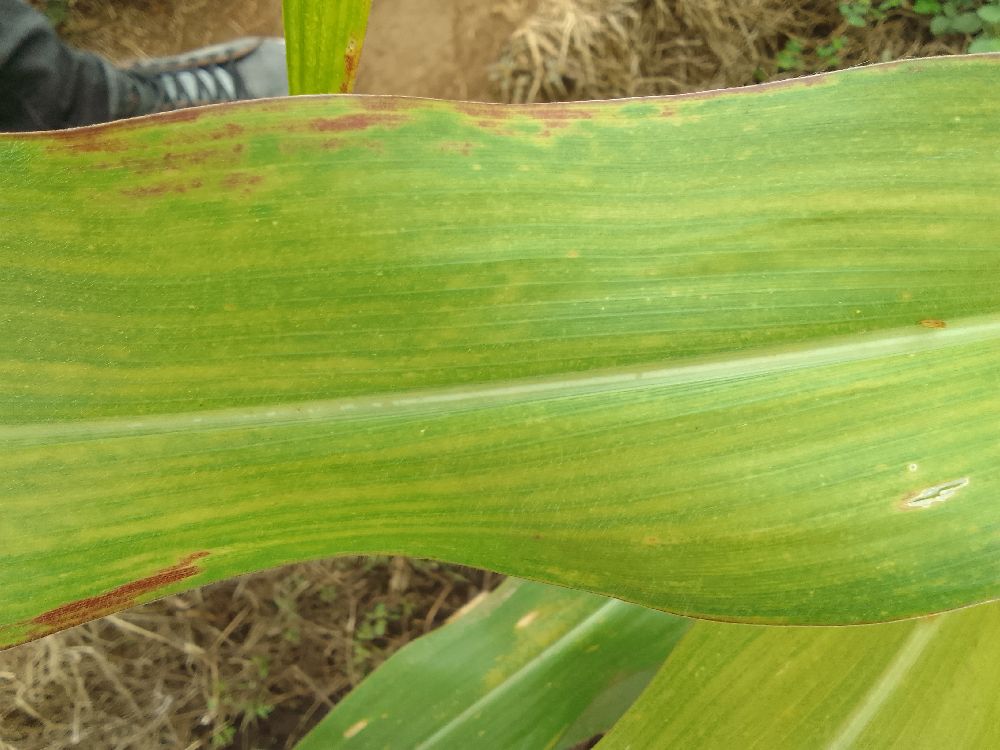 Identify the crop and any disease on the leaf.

maize, maize lethal necrosis
